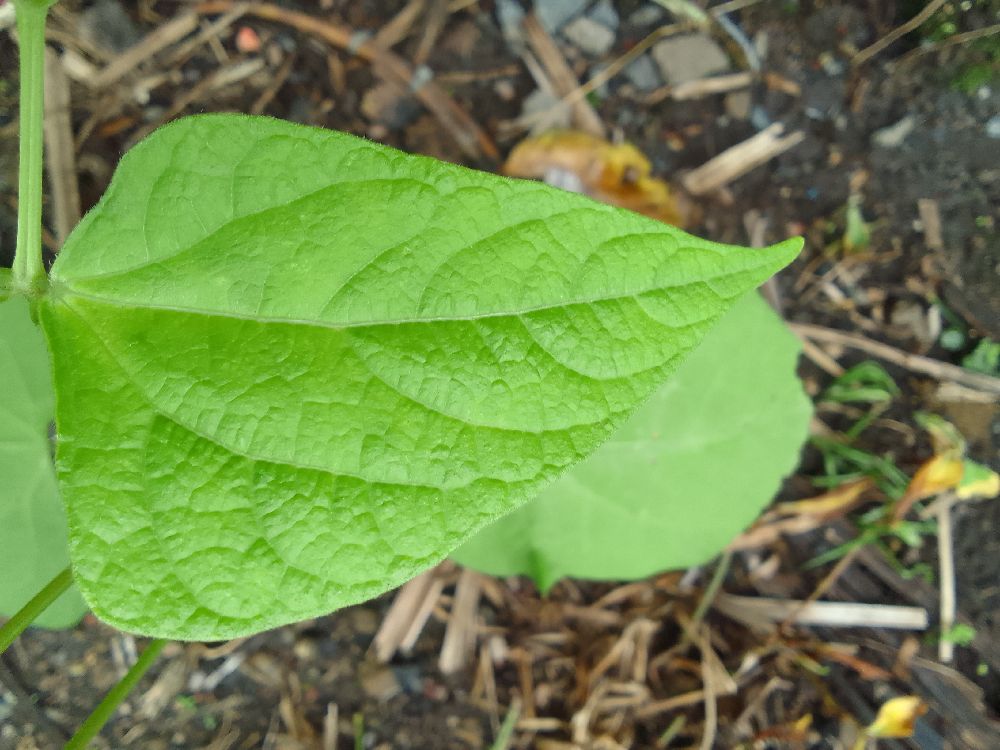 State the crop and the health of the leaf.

common bean, healthy
